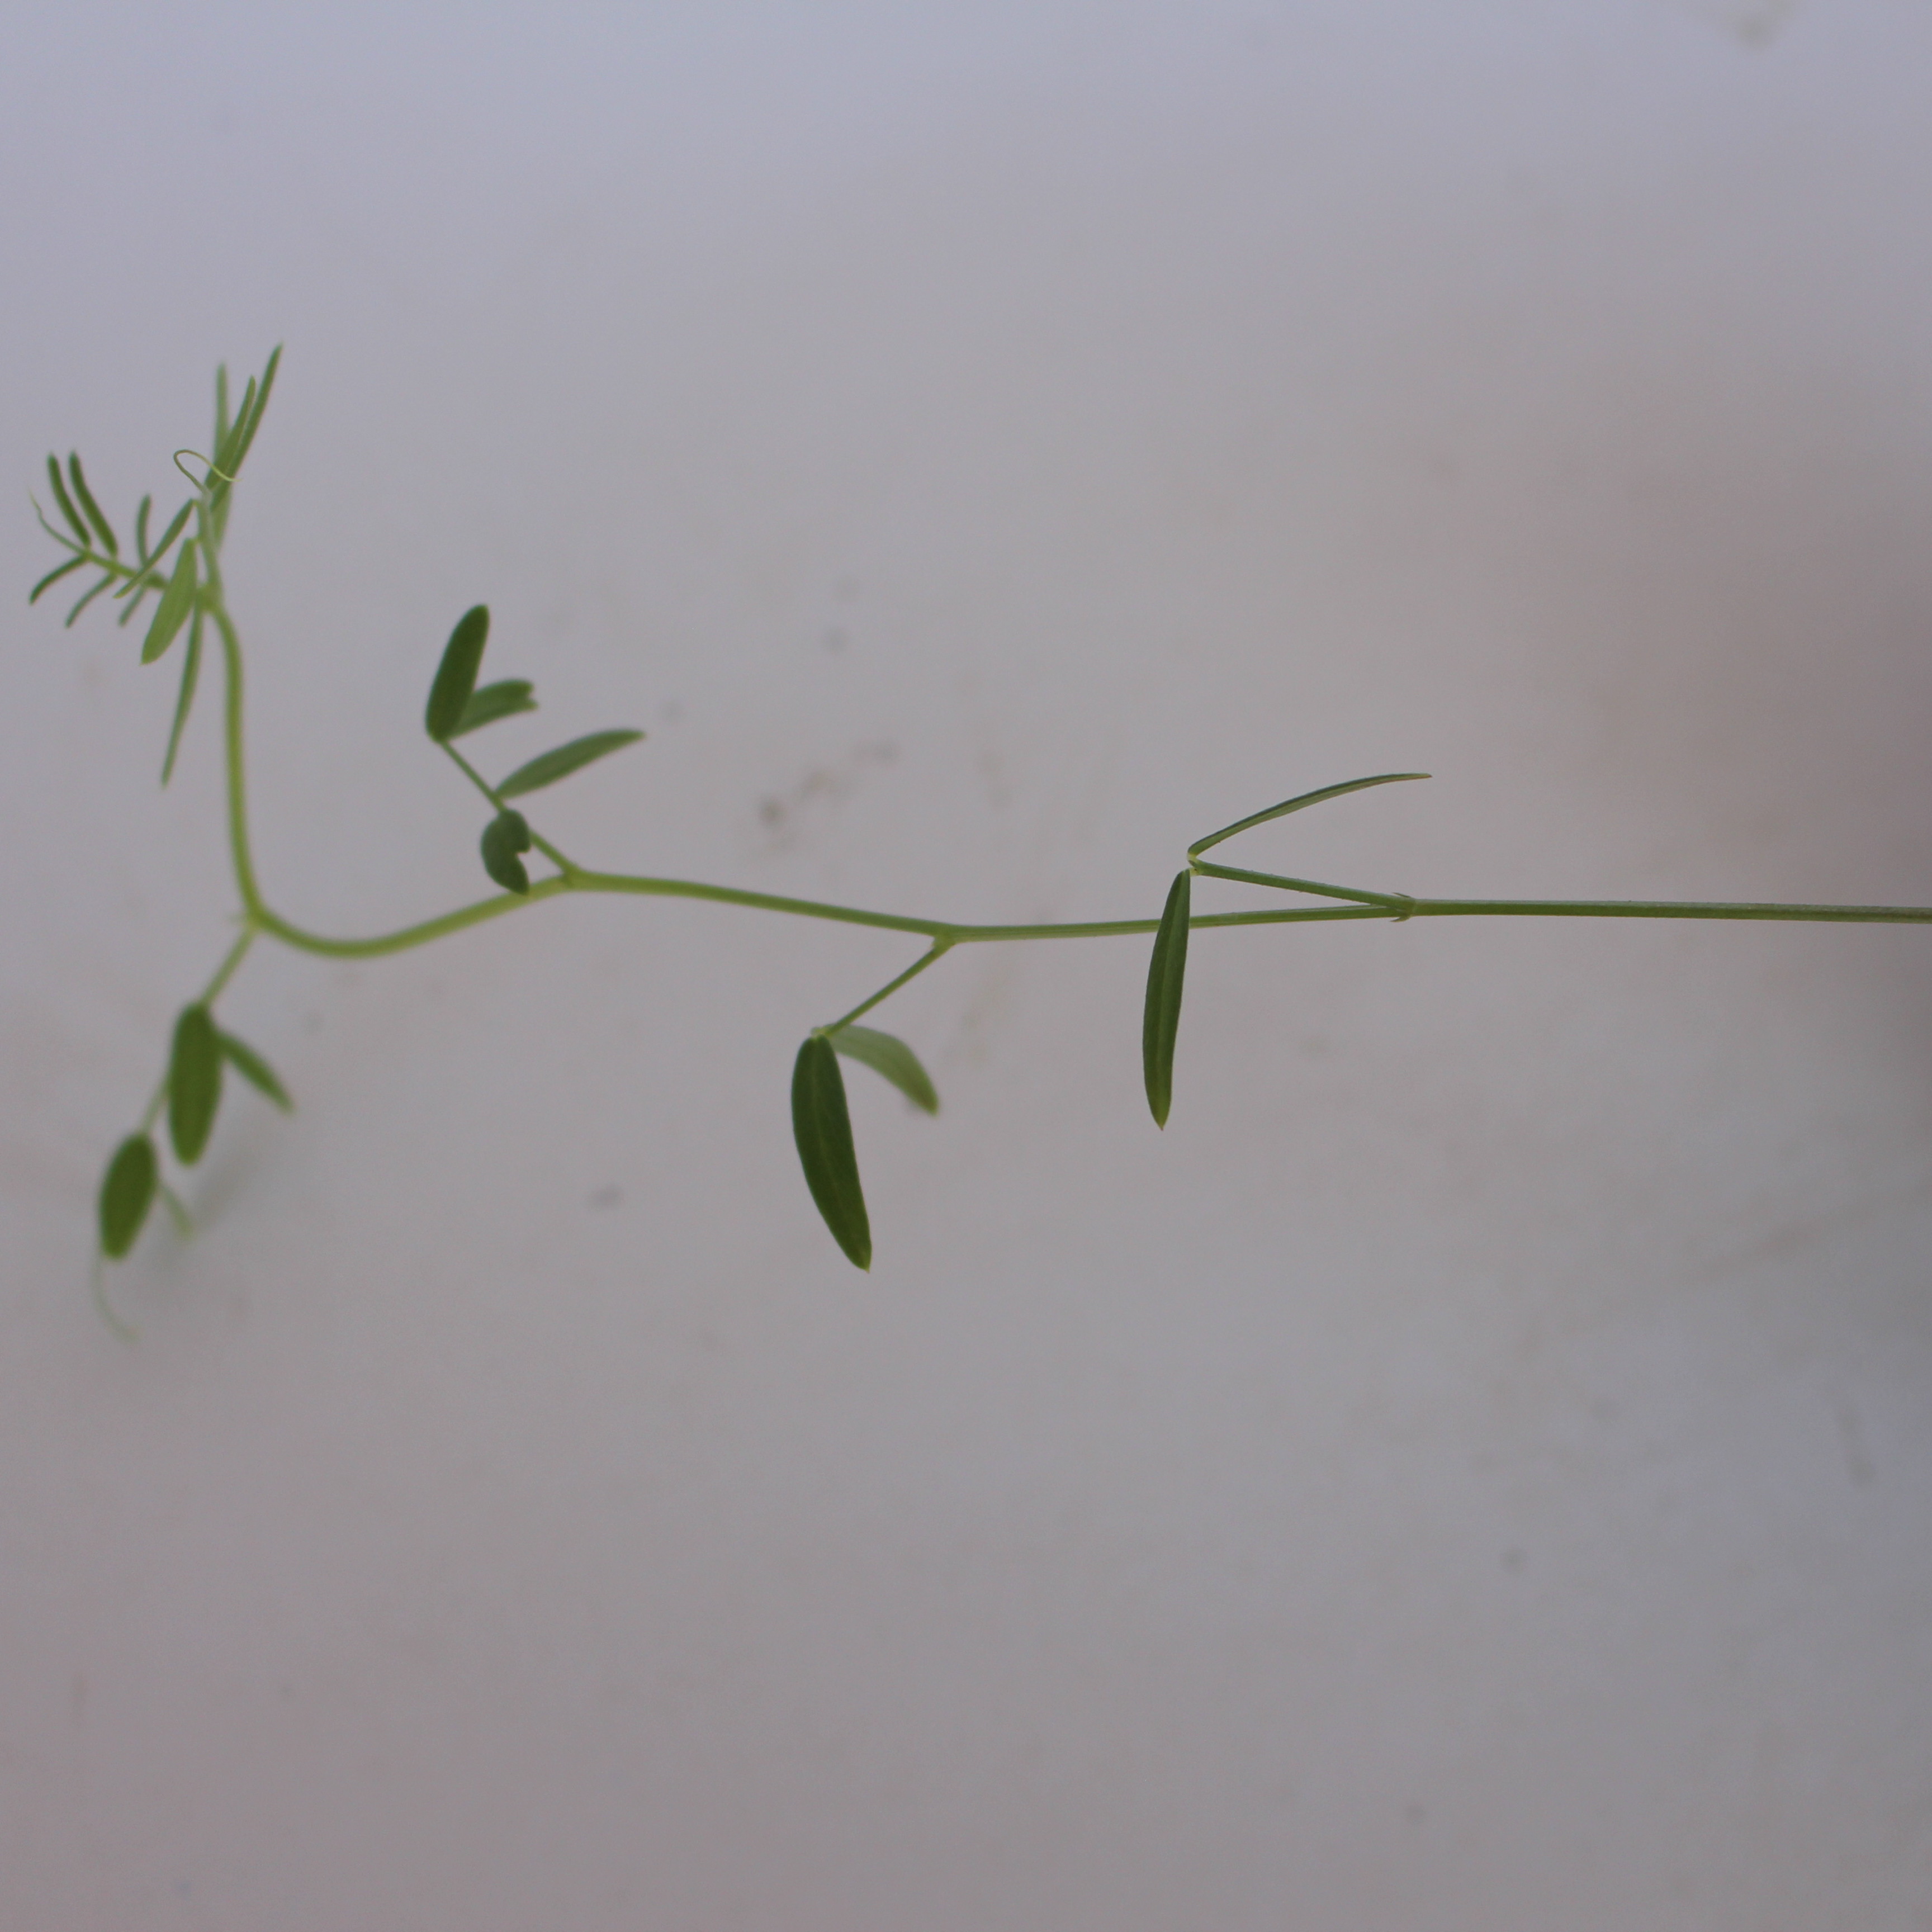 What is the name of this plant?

Vicia sativa
